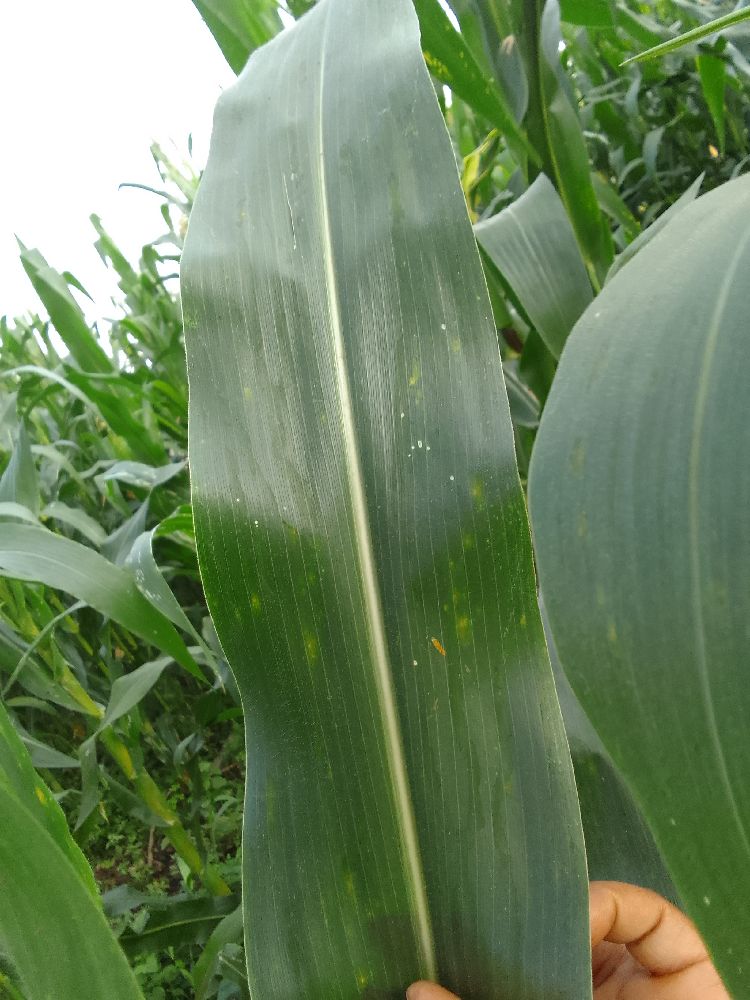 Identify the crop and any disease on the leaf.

maize, healthy
